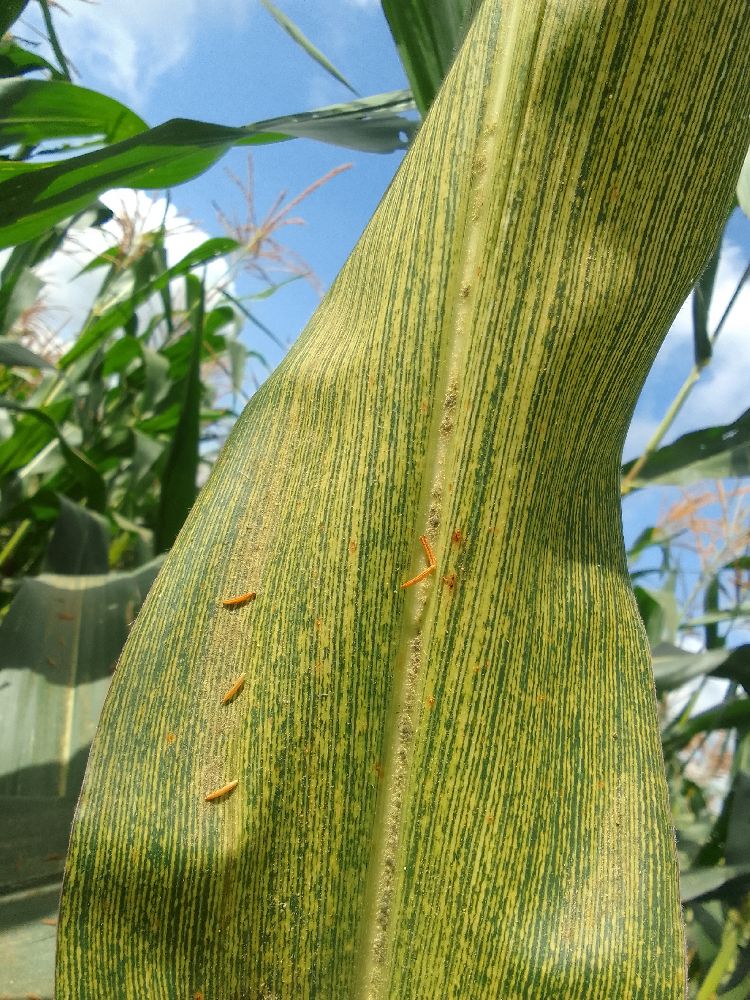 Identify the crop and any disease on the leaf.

maize, maize streak virus
